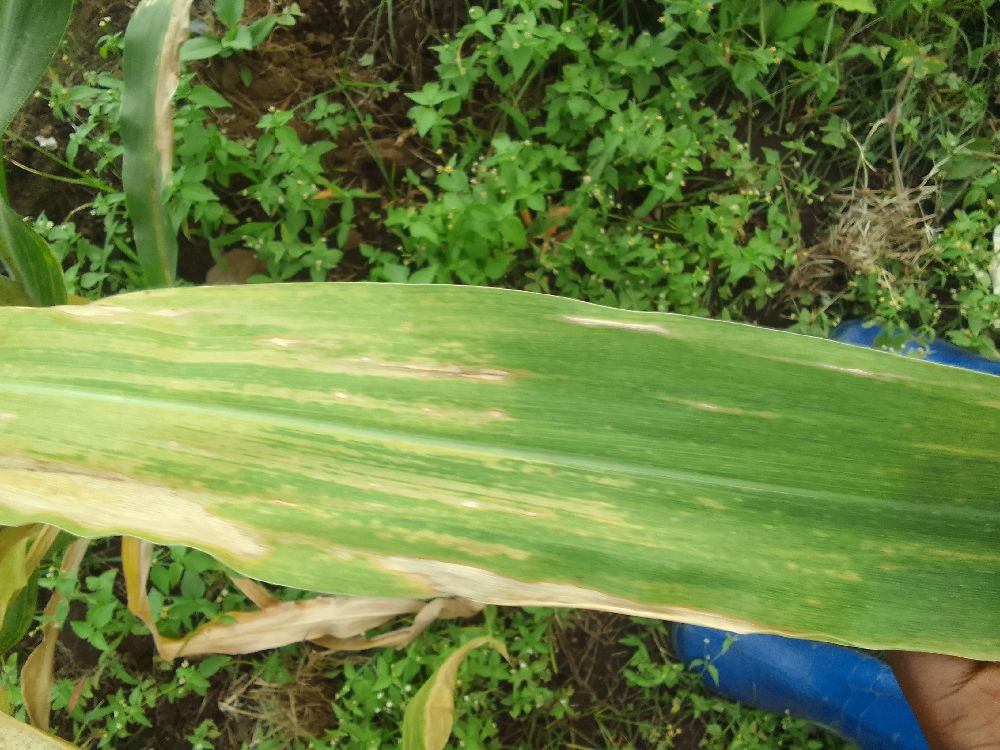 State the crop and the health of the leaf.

maize, maize lethal necrosis
